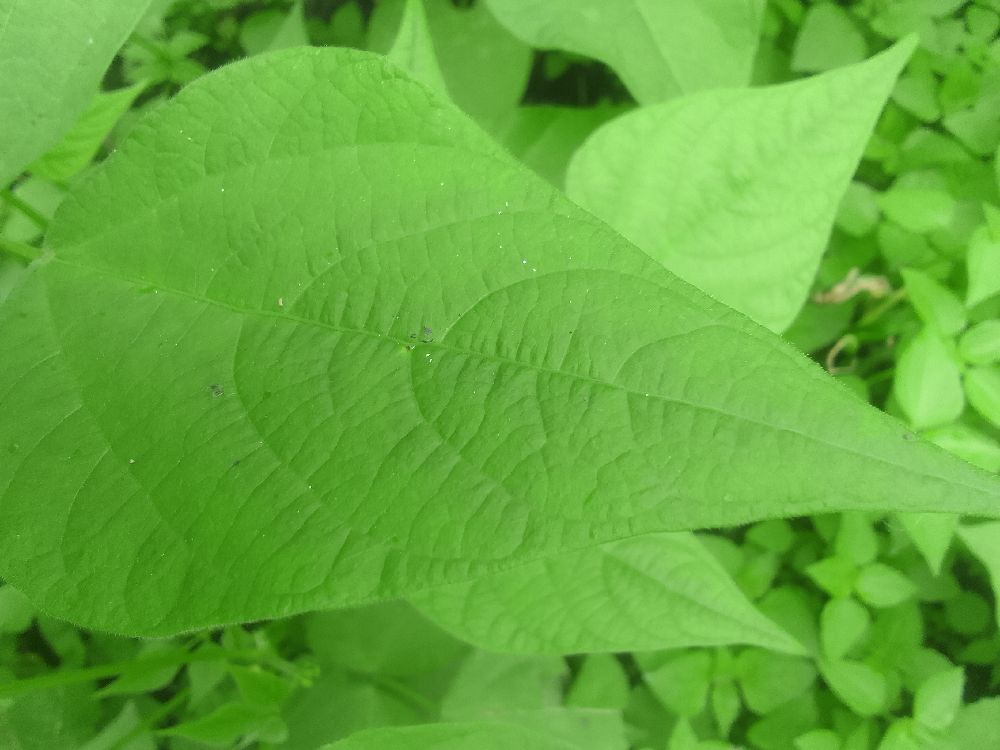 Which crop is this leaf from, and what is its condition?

common bean, healthy
